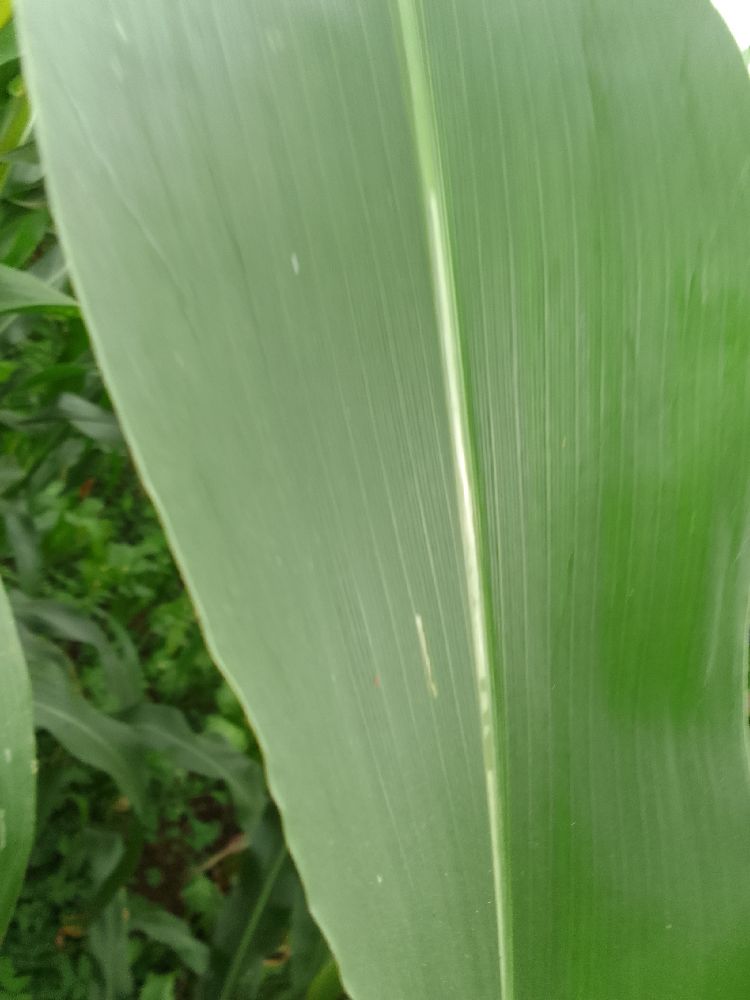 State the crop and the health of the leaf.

maize, healthy
